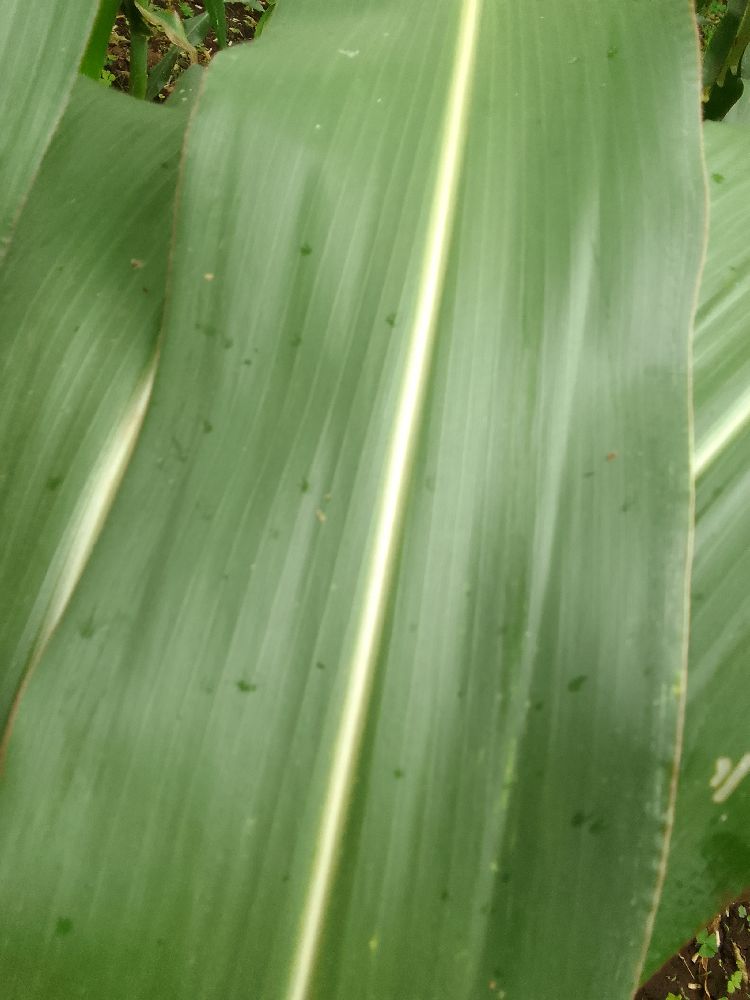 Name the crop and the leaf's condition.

maize, healthy
